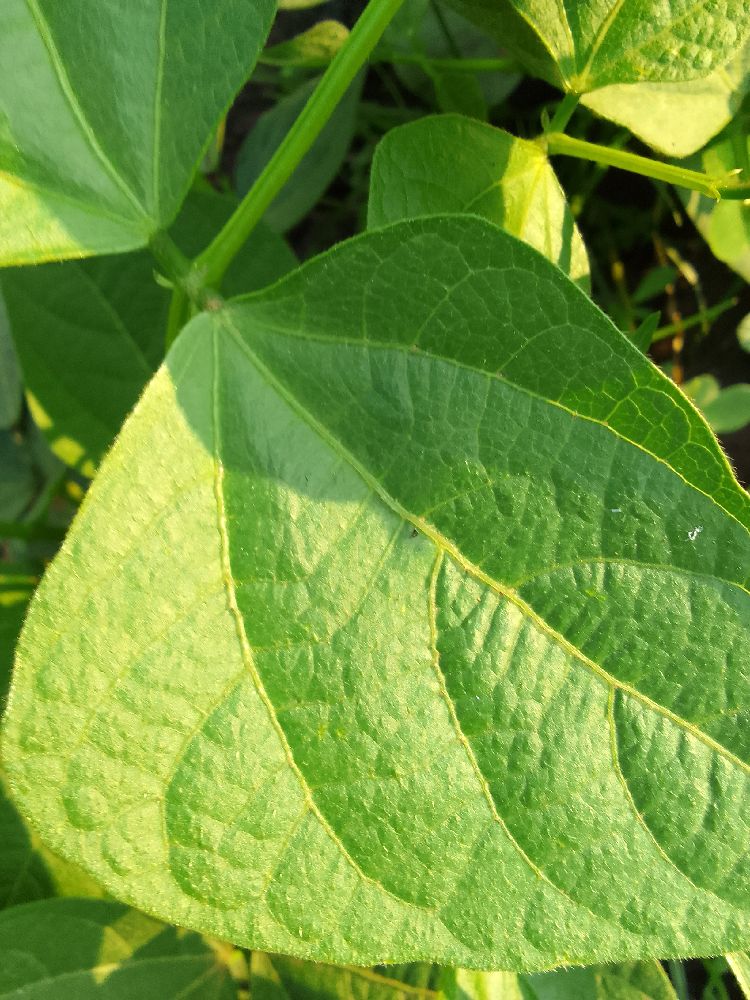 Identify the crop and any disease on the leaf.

common bean, healthy
